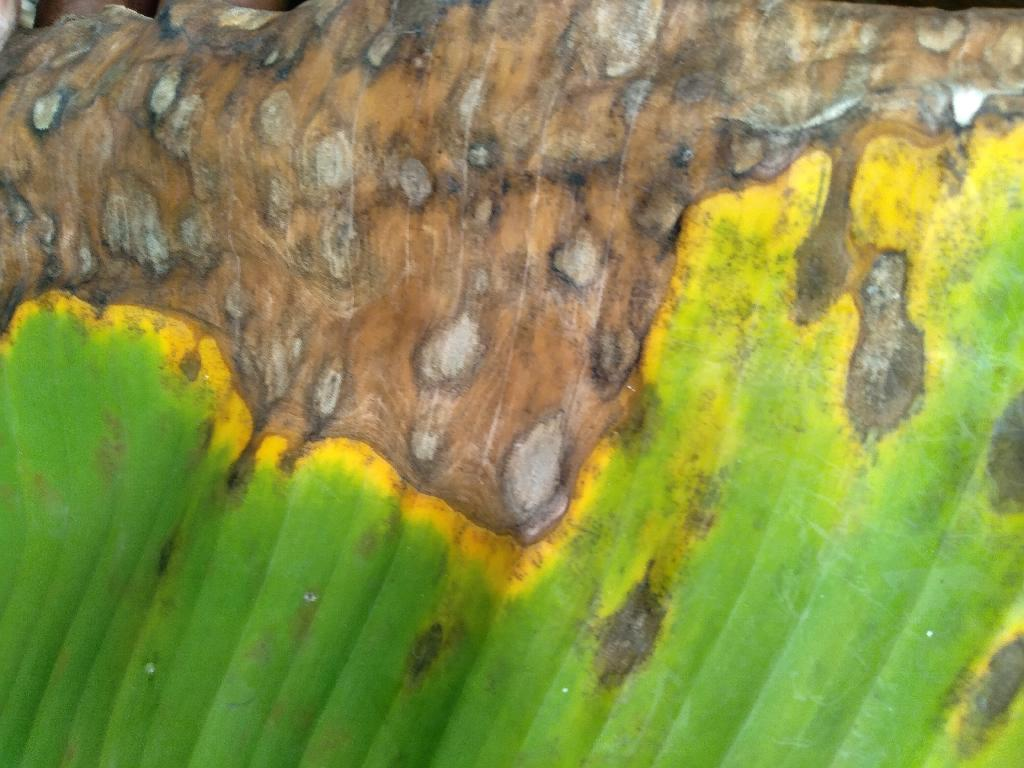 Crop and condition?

banana, black sigatoka
